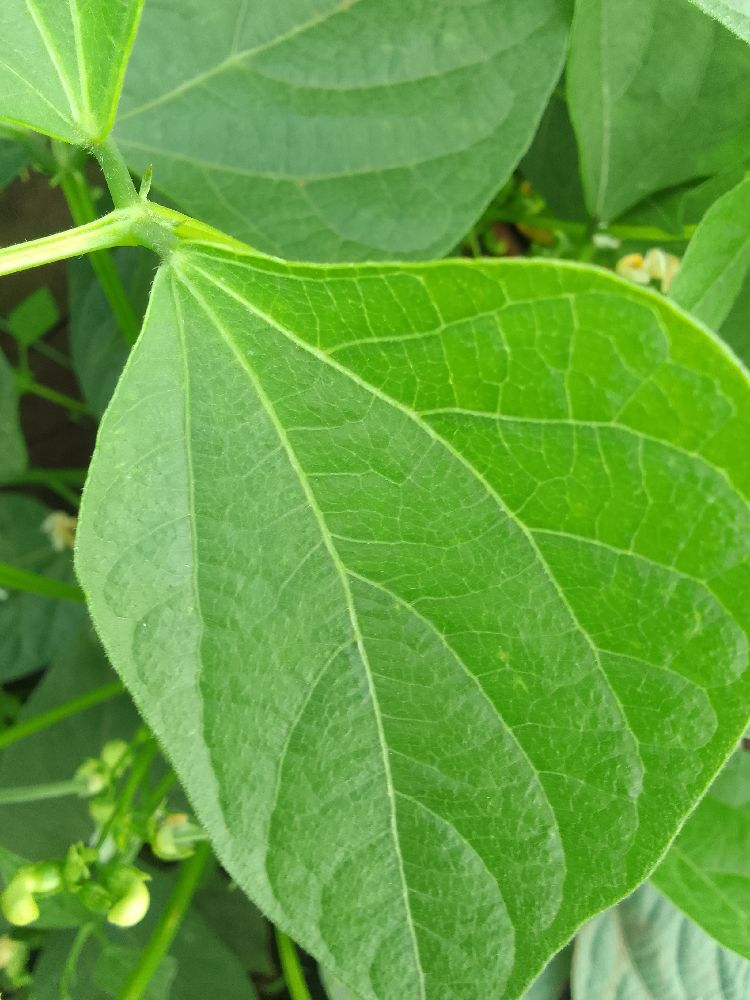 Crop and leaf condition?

common bean, healthy
